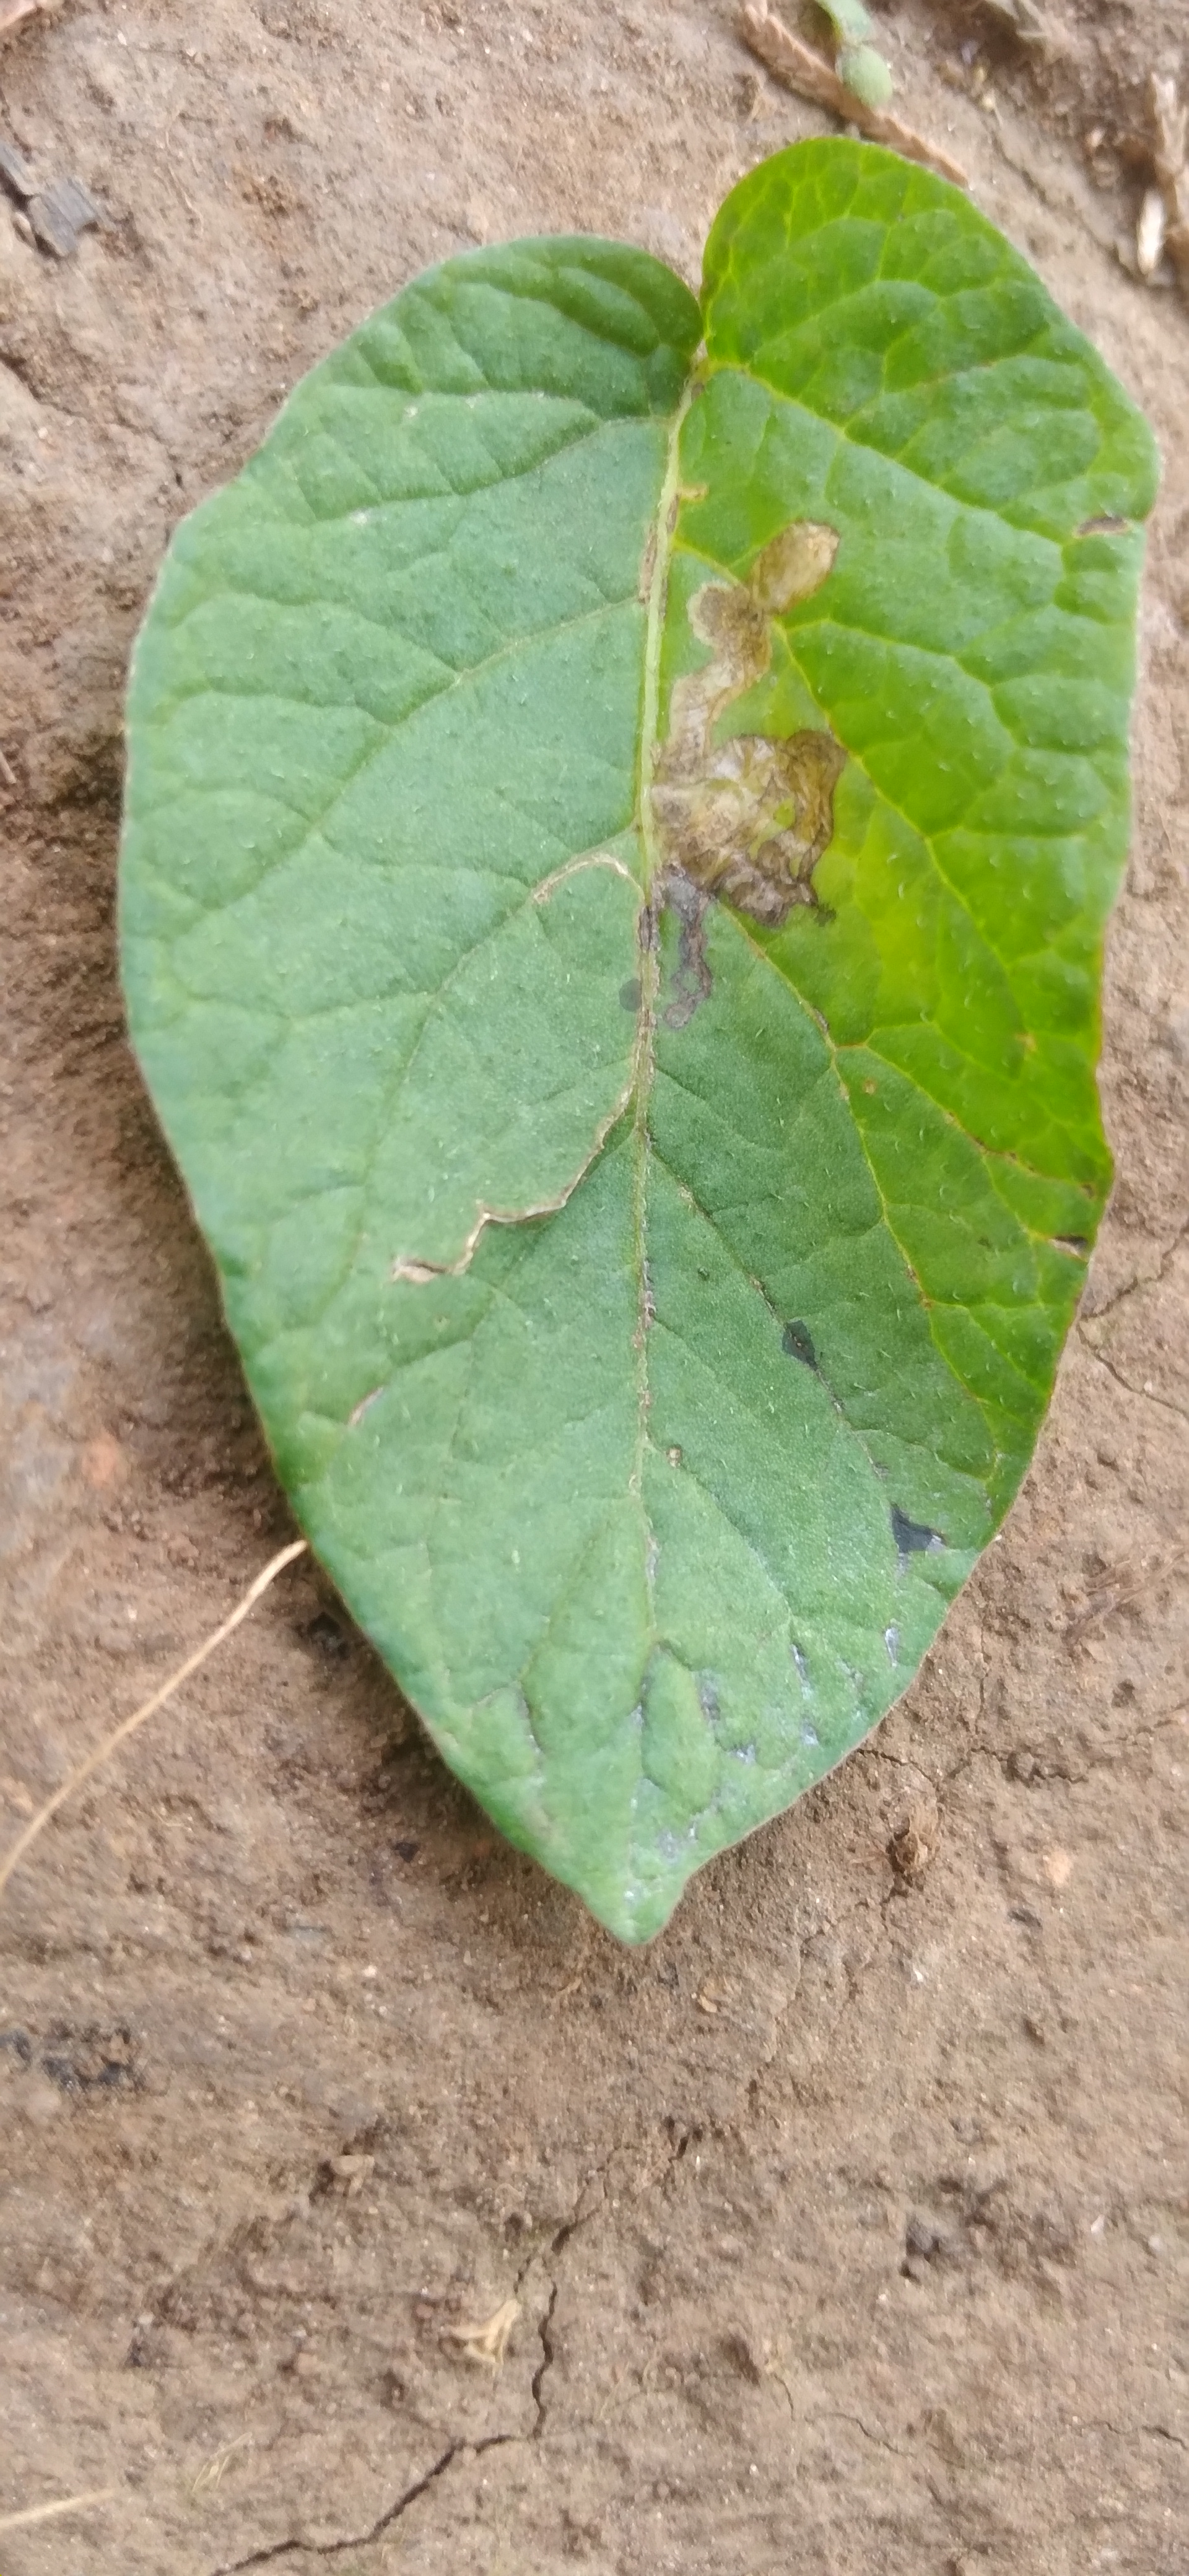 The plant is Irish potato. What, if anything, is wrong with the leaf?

early blight
